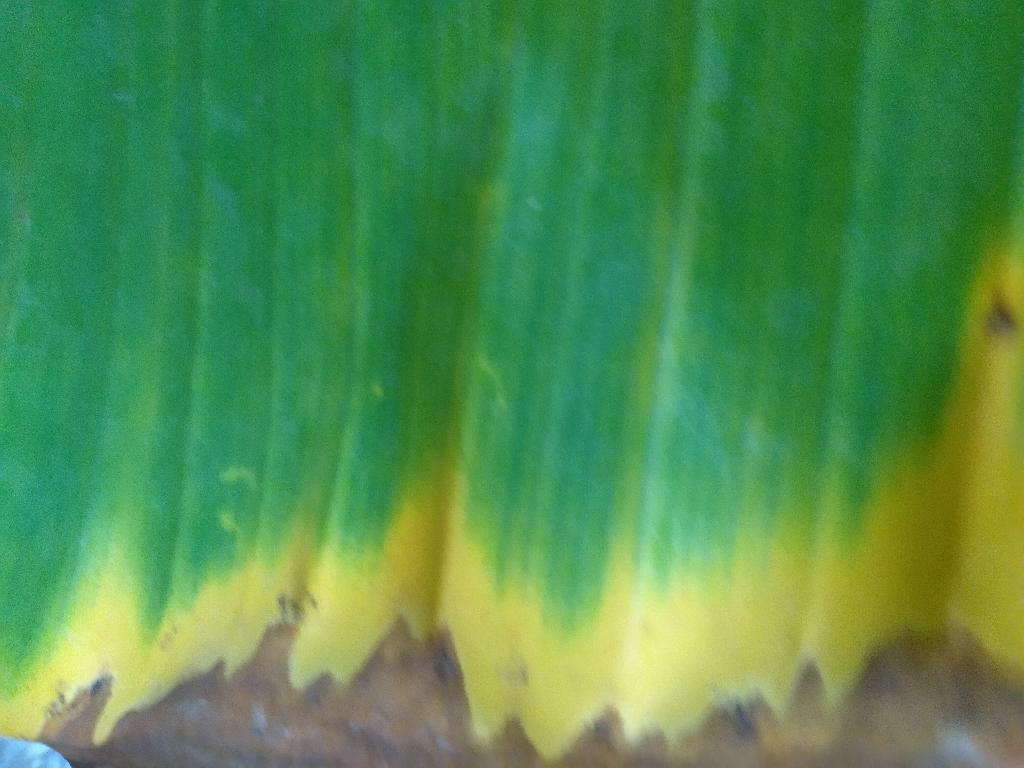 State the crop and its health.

banana, fusarium wilt race 1
